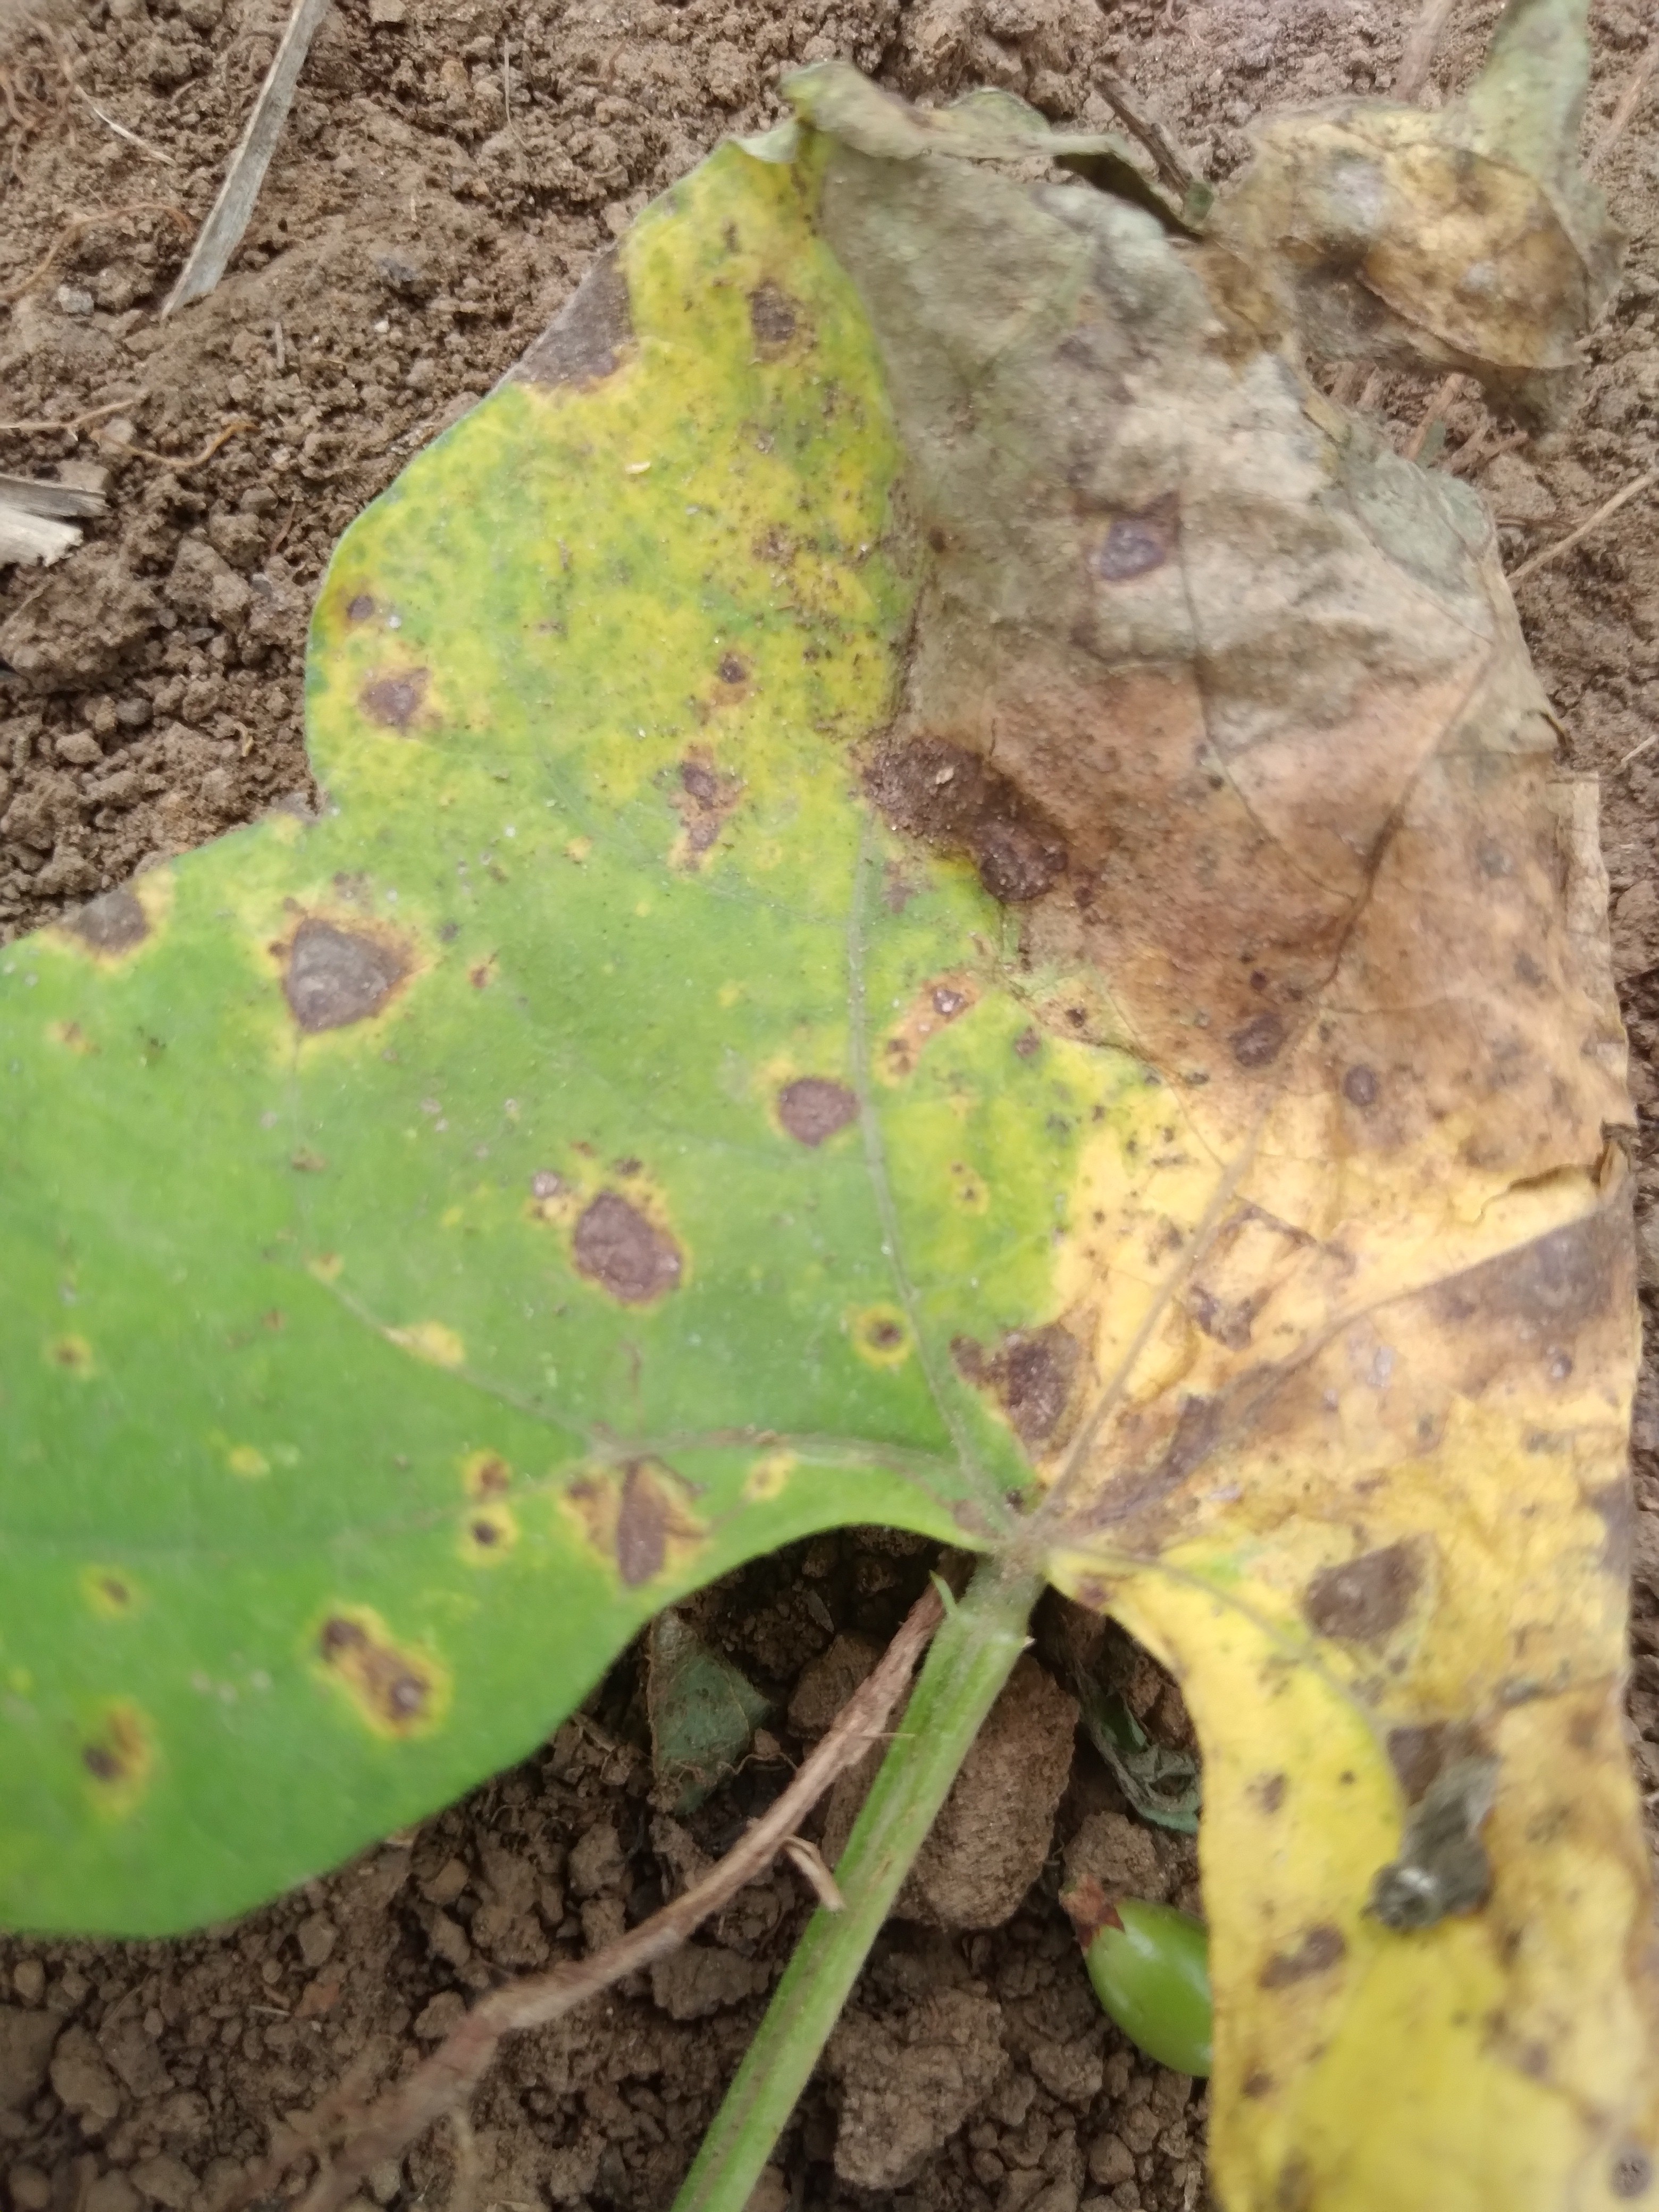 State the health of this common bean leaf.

rust
